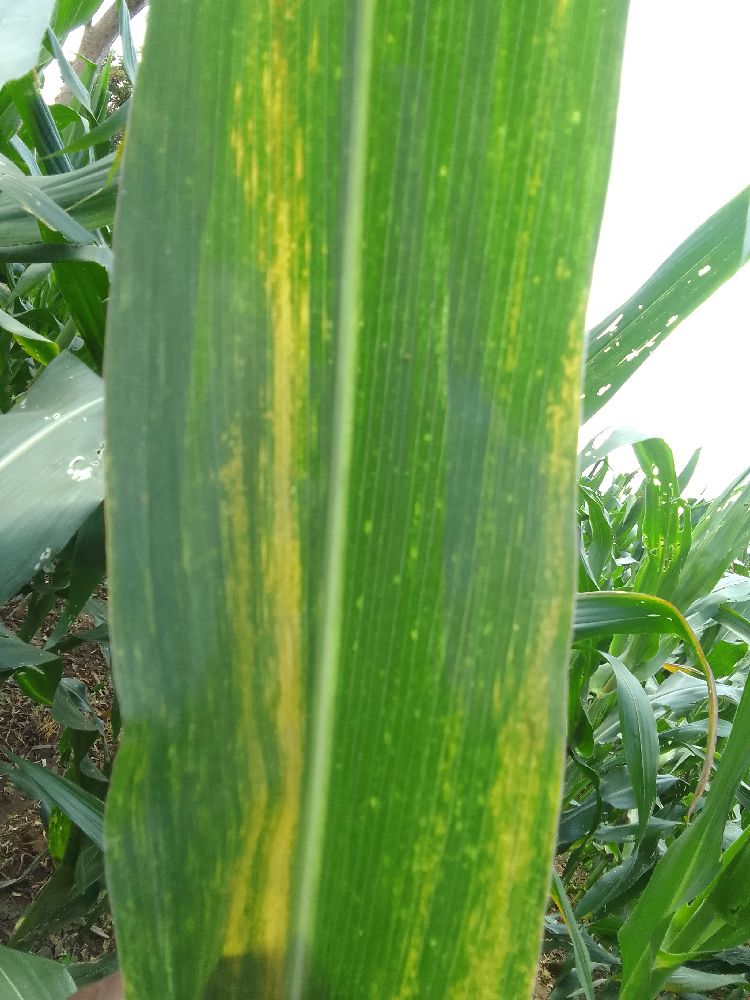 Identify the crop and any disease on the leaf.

maize, maize lethal necrosis
